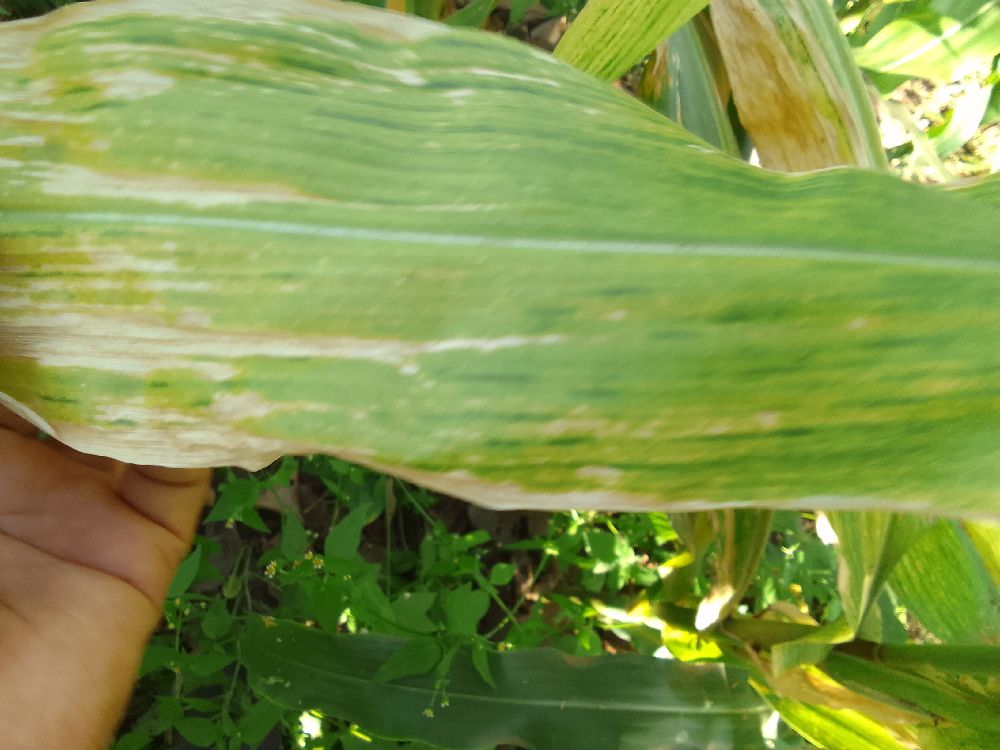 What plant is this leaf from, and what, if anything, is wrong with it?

maize, maize lethal necrosis
